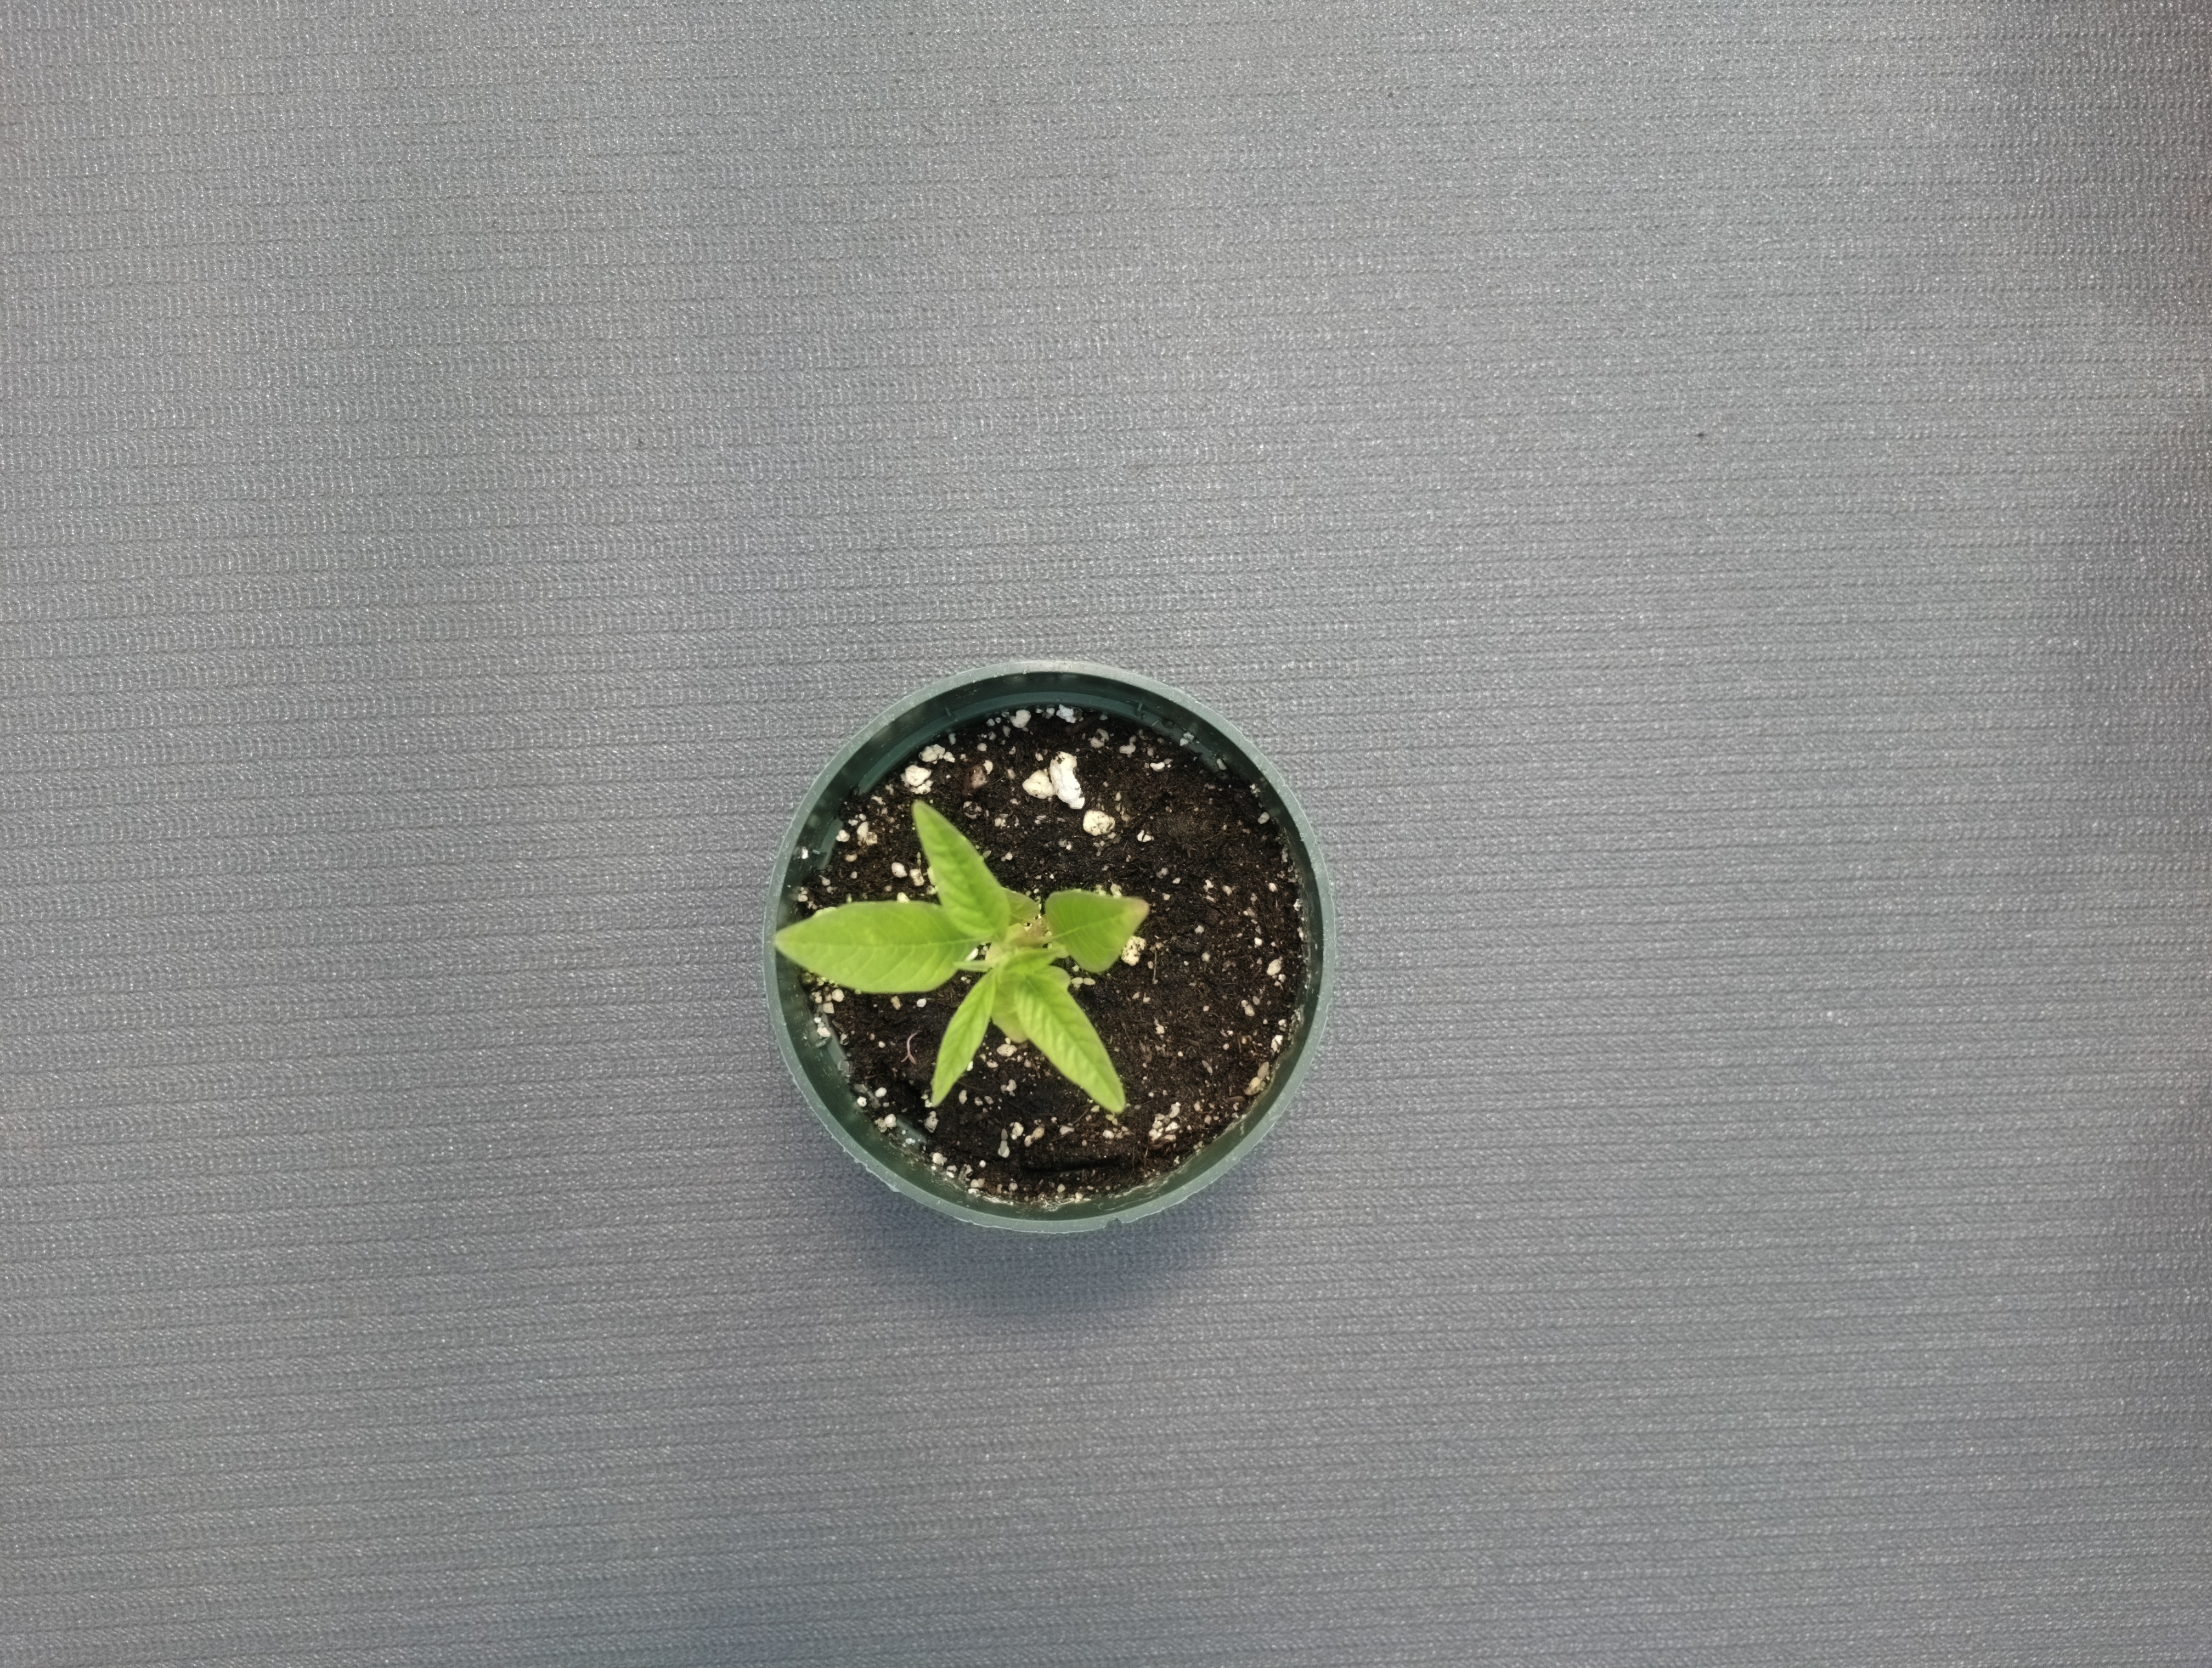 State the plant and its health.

waterhemp, healthy untreated
